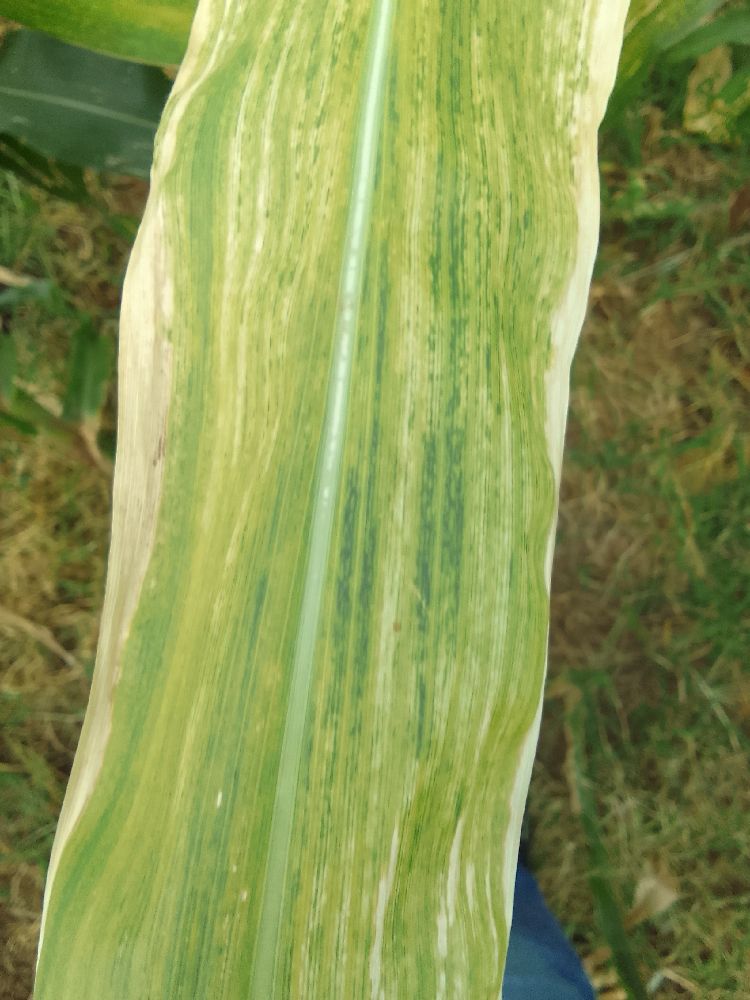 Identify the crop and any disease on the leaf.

maize, maize lethal necrosis
